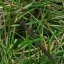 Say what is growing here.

grass
